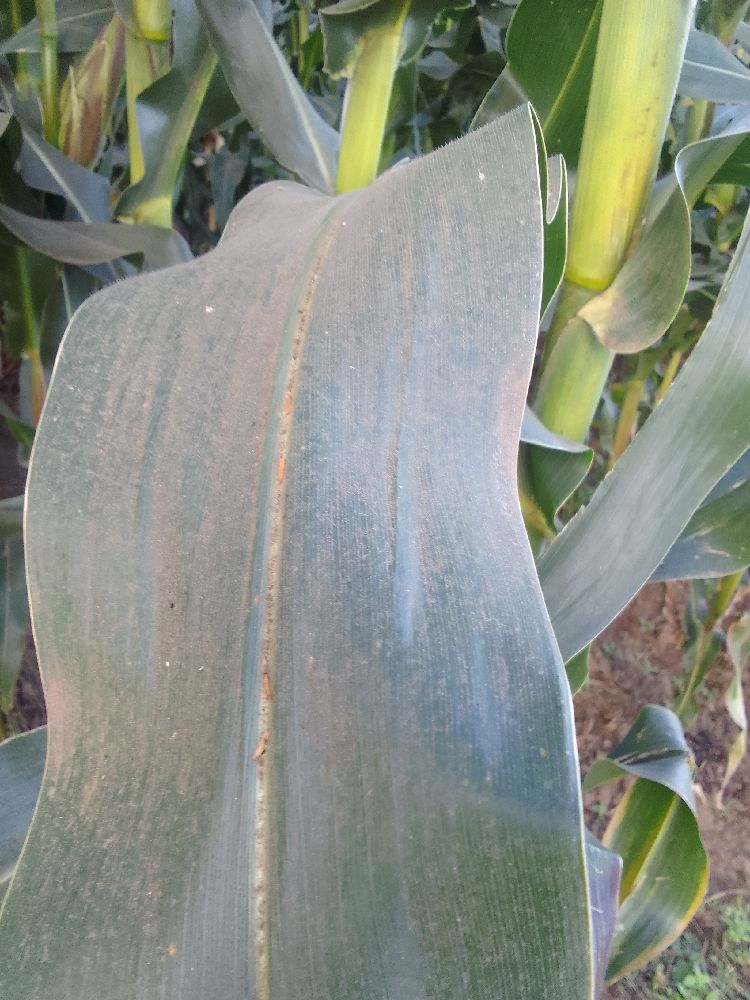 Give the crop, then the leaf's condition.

maize, healthy
